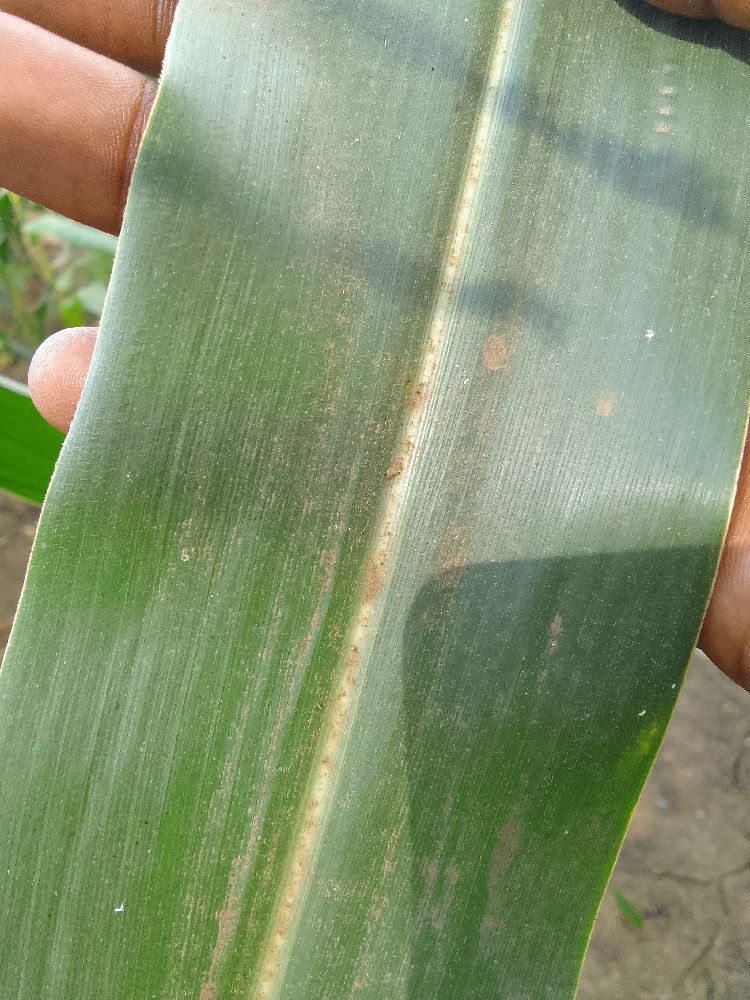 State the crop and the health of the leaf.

maize, healthy
